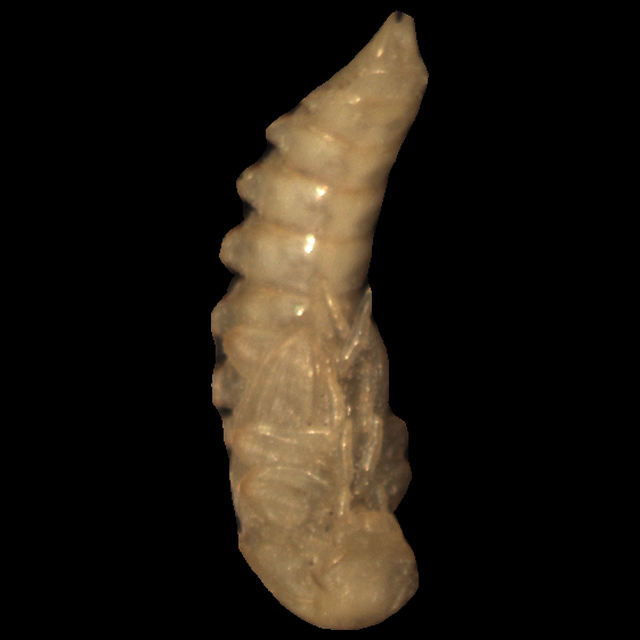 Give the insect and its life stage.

mealworm pupa
